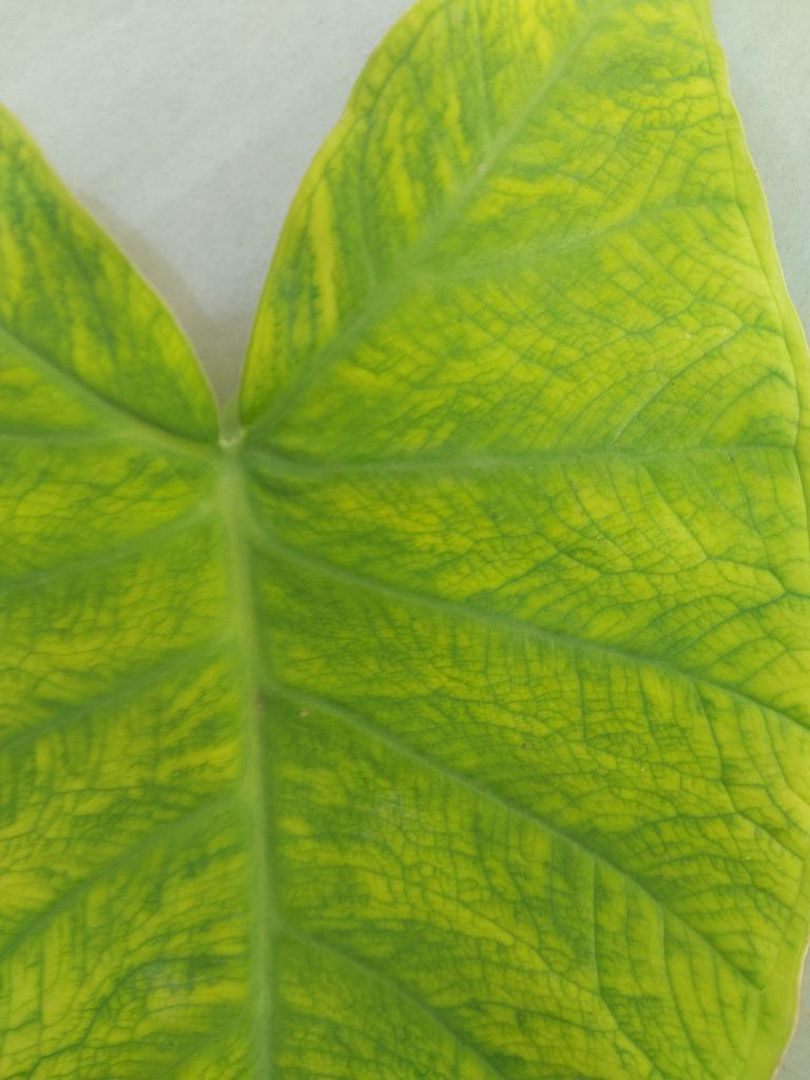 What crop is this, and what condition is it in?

taro, mosaic
